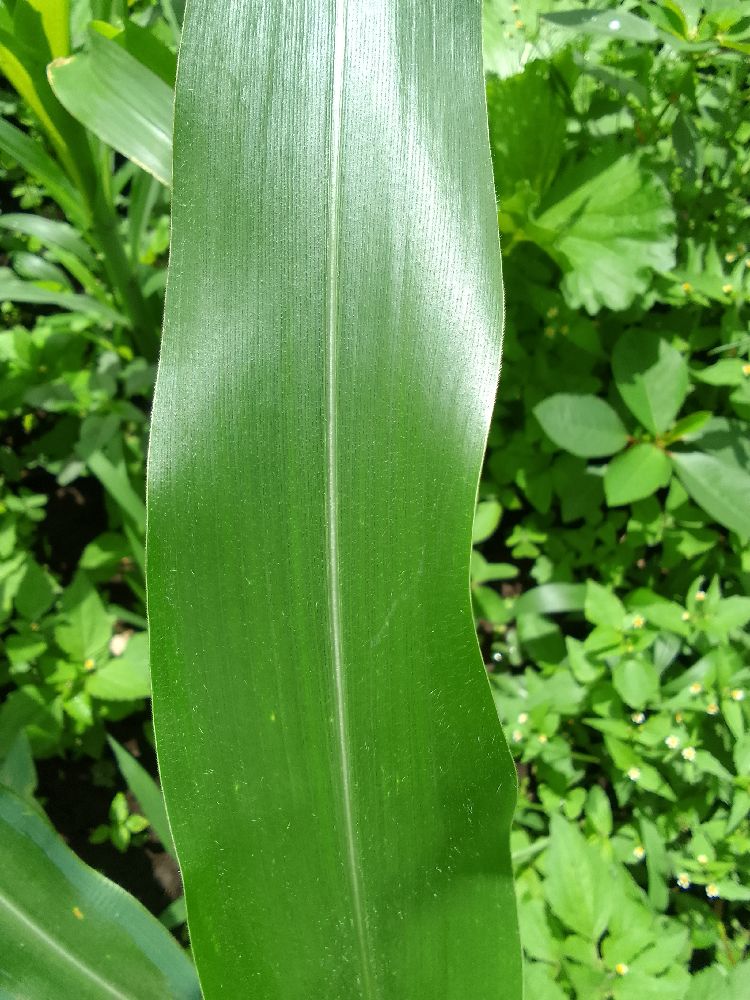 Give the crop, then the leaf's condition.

maize, healthy
